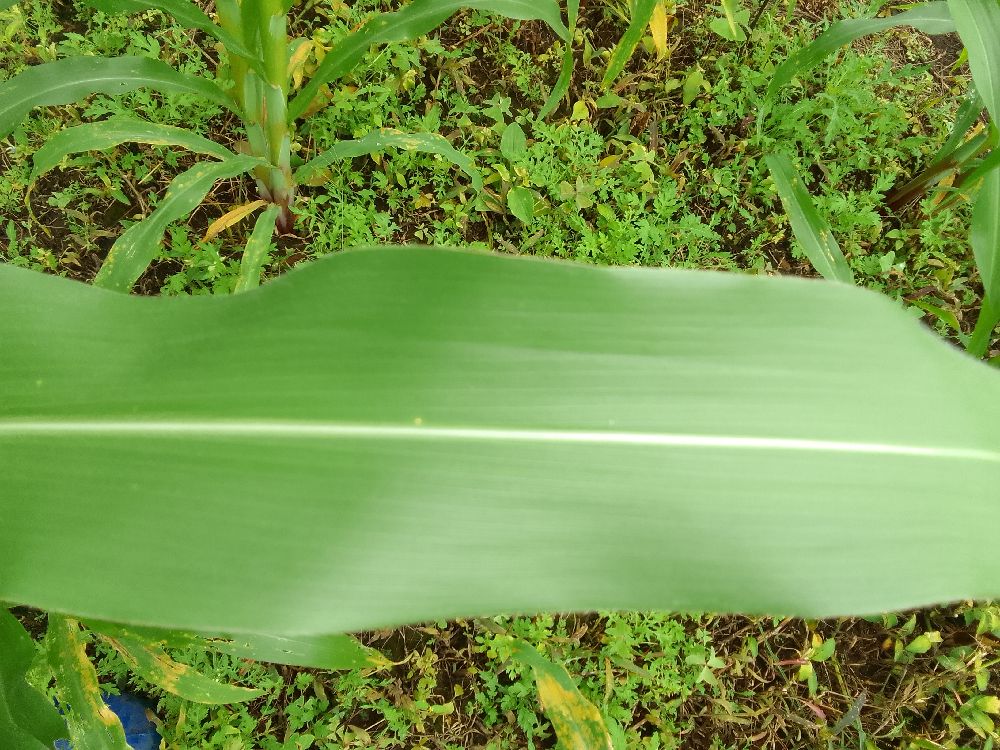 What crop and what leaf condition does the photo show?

maize, healthy
